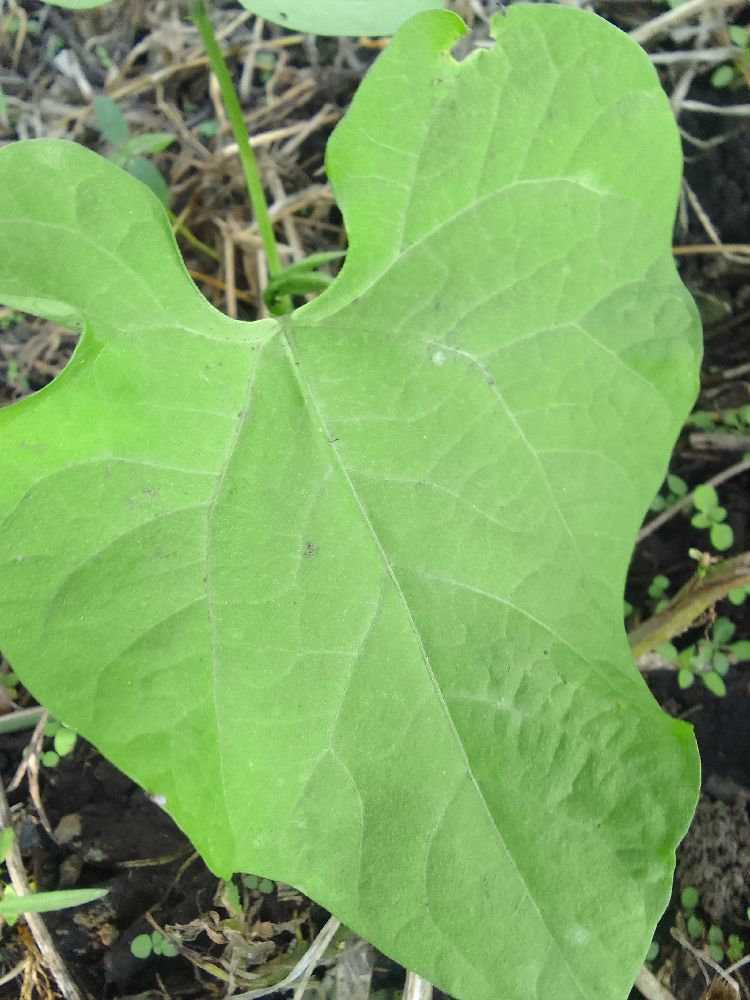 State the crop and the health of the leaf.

common bean, healthy
